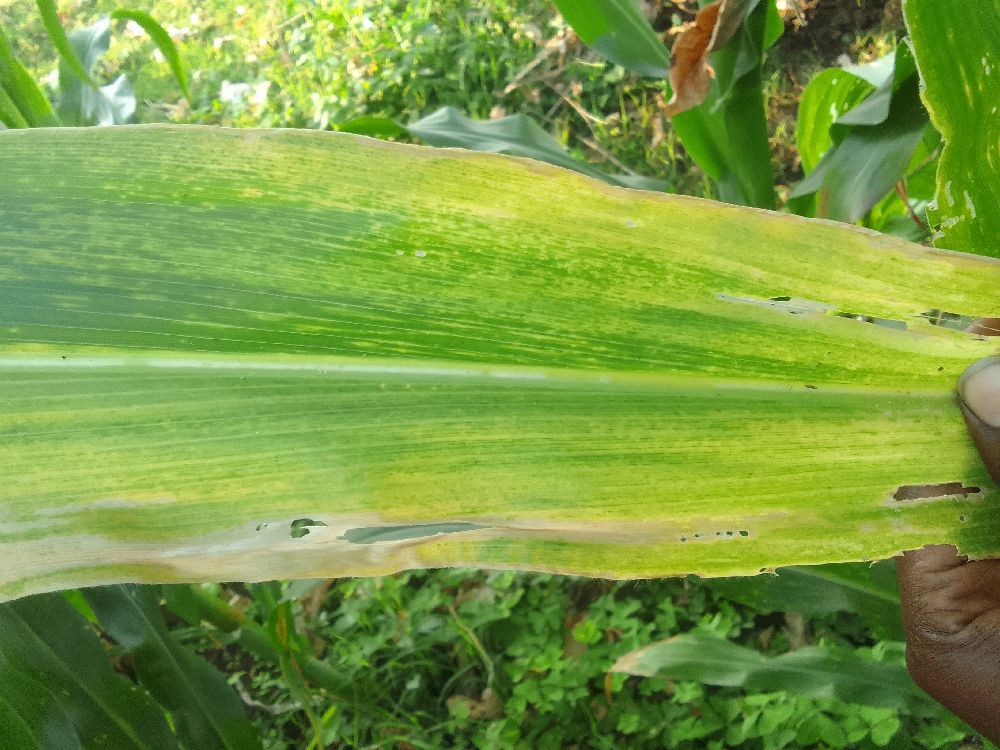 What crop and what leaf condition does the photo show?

maize, maize lethal necrosis
